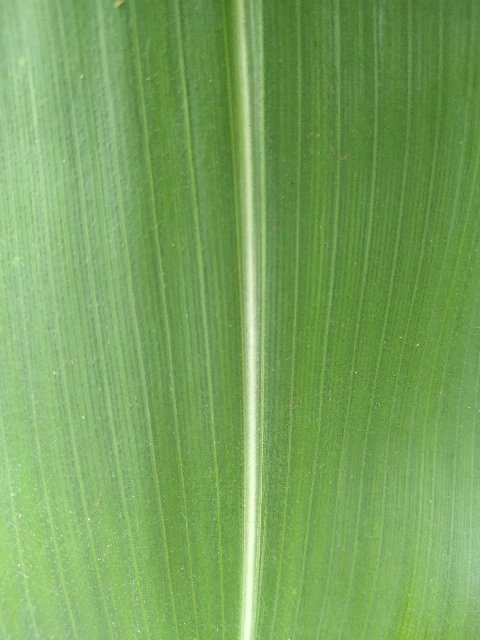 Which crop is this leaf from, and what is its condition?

maize, healthy
